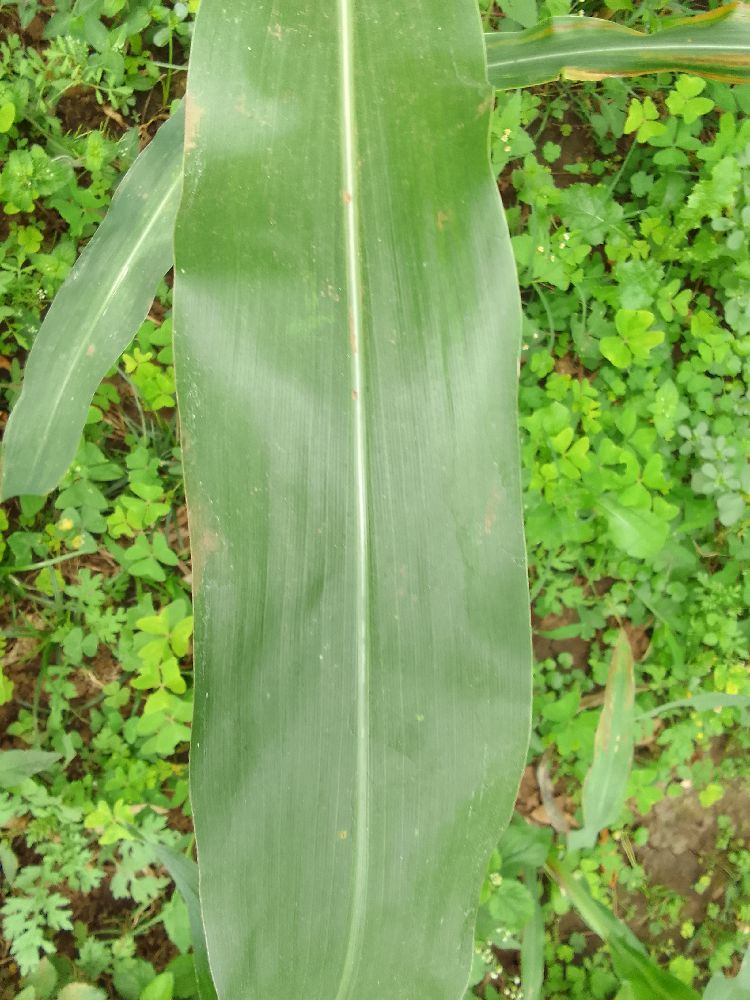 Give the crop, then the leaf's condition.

maize, healthy
